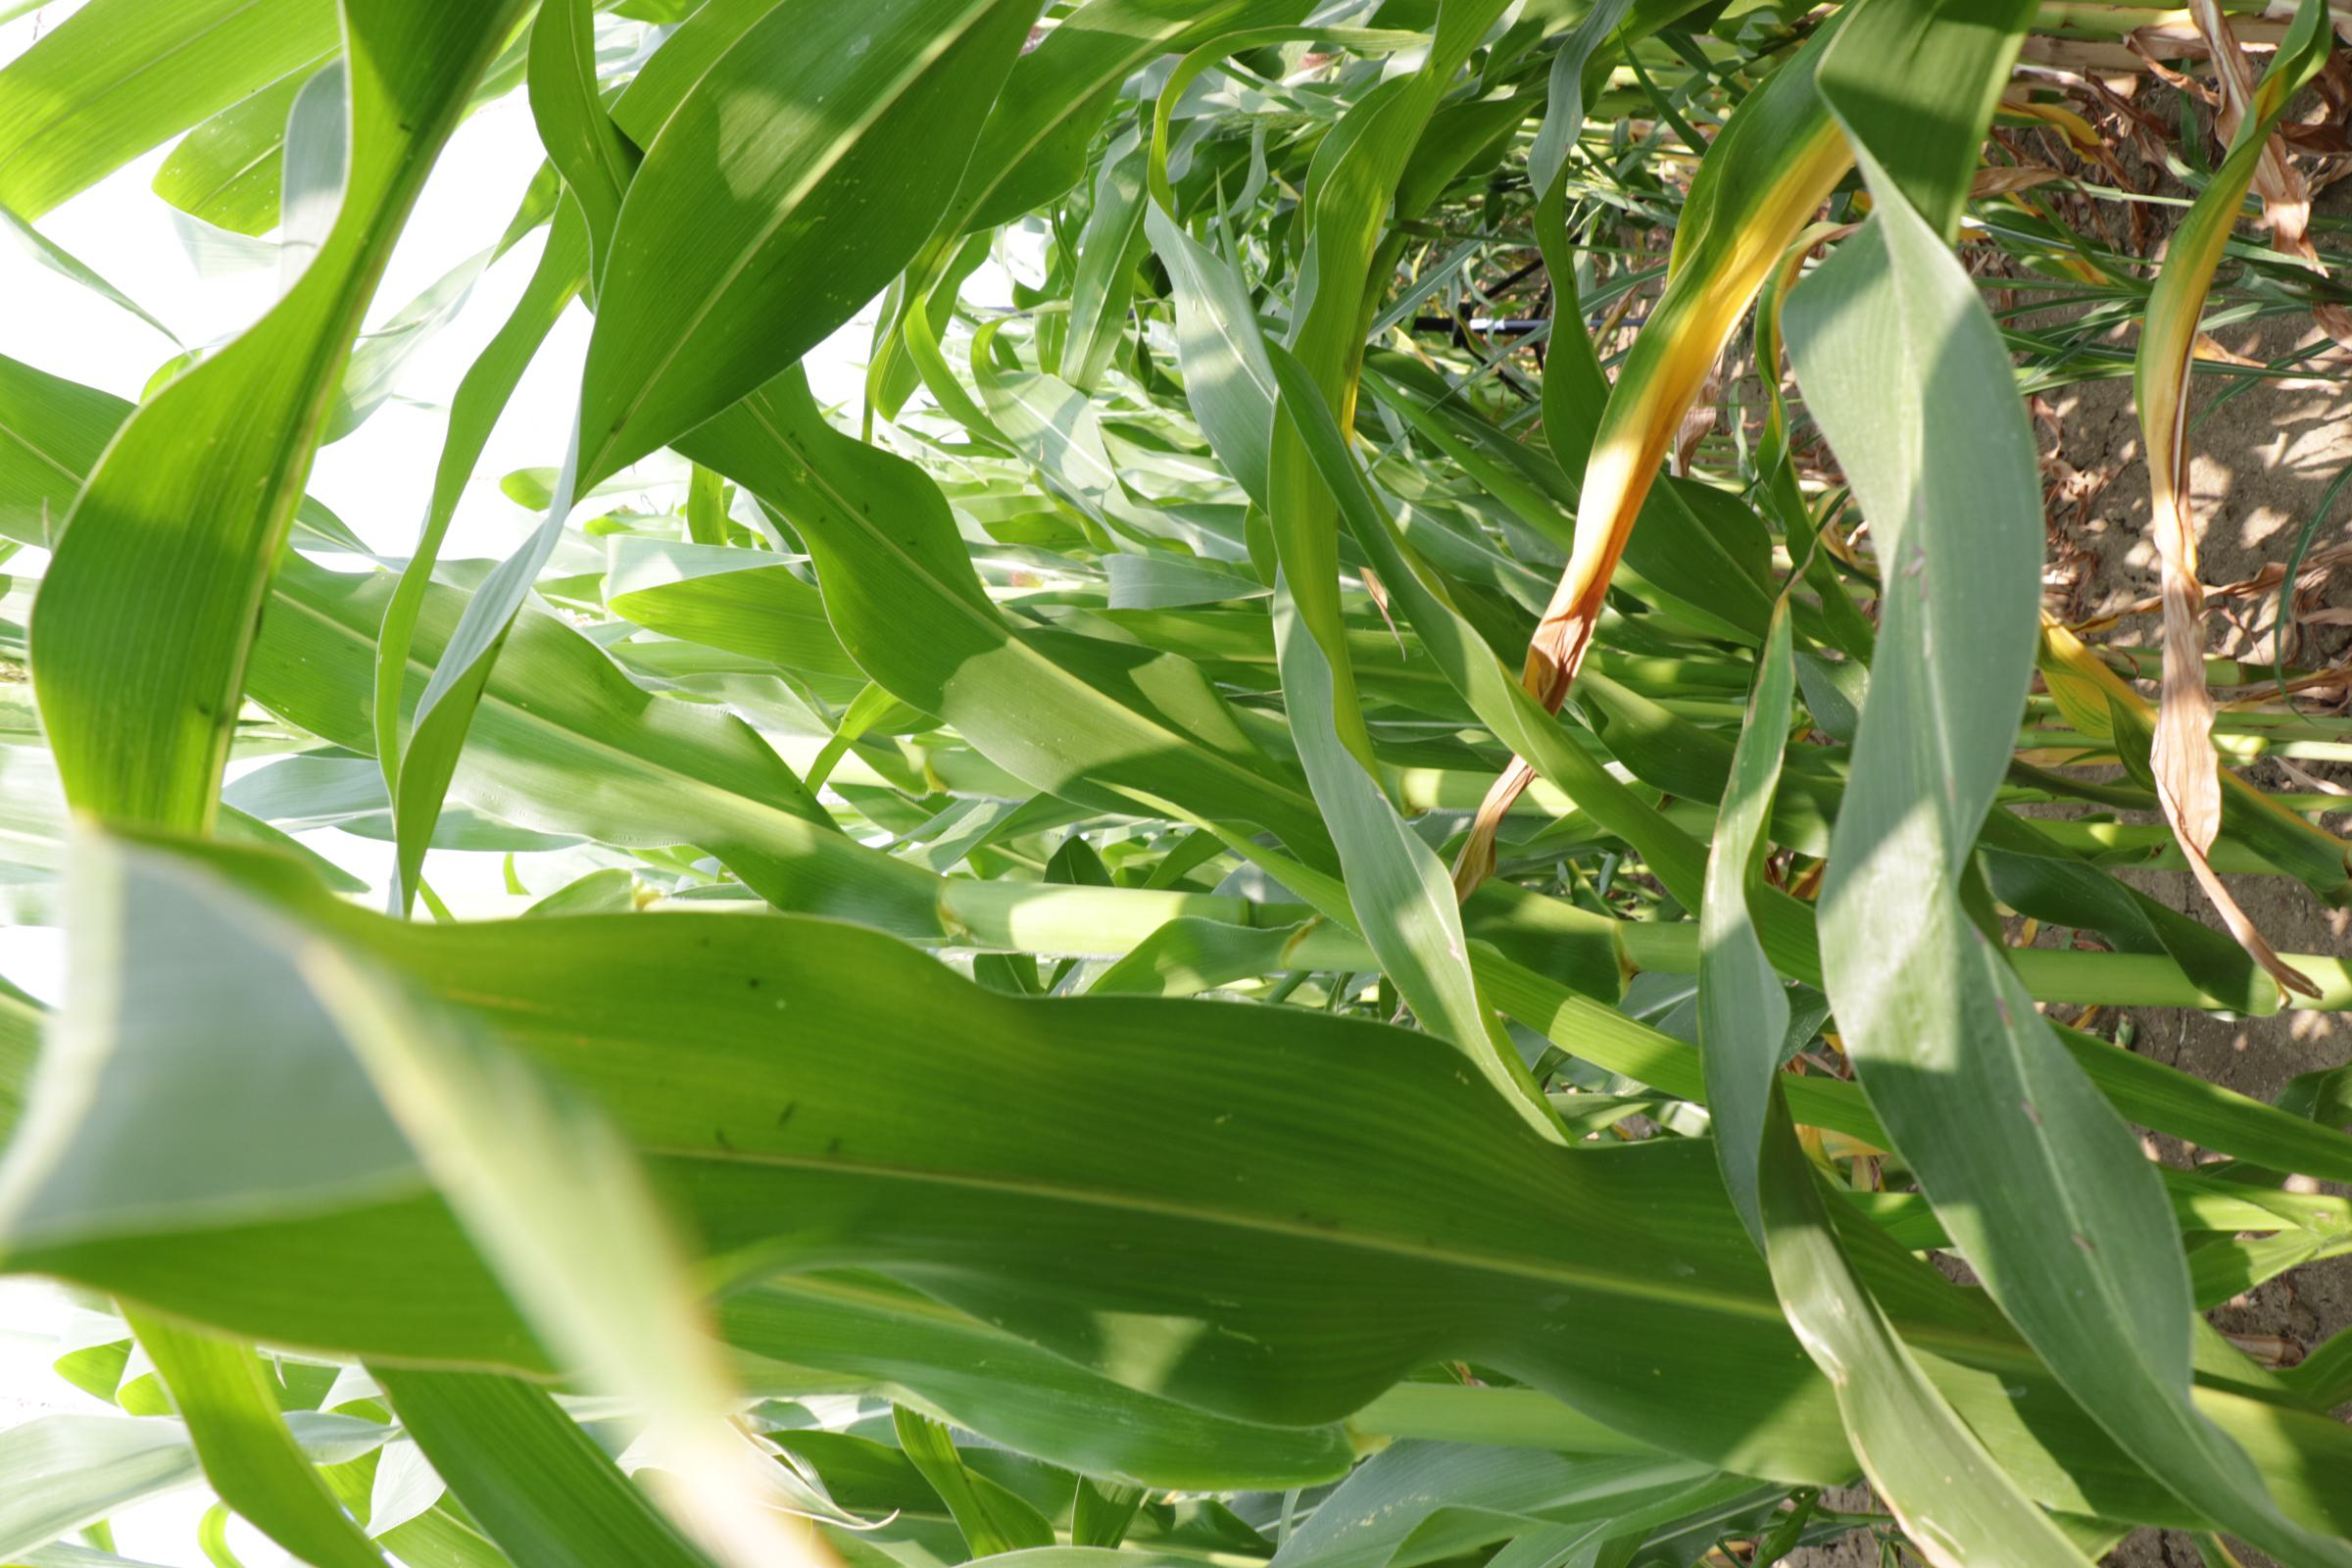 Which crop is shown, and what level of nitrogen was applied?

maize, full nitrogen fertilisation
